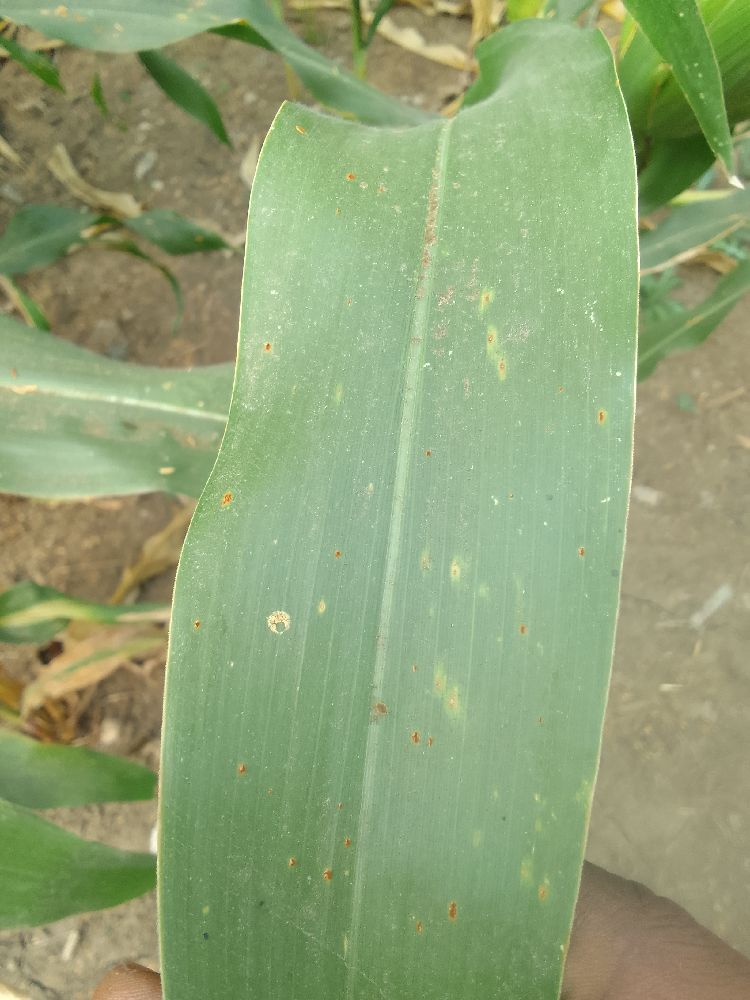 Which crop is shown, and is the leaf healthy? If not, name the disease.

maize, healthy
